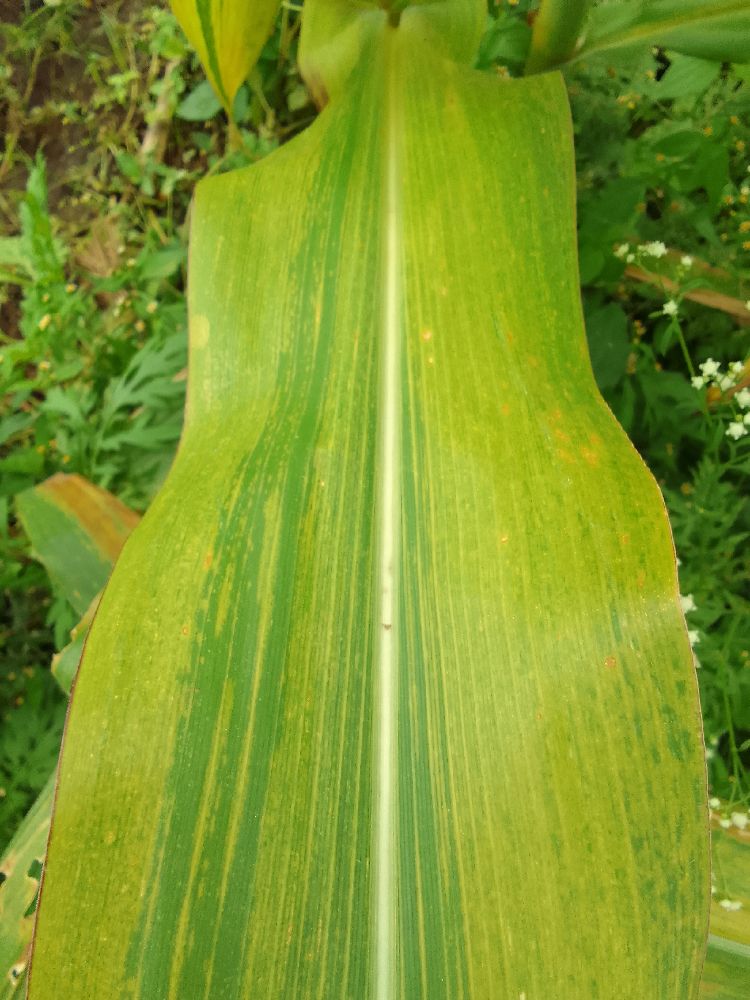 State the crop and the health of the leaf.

maize, maize lethal necrosis
